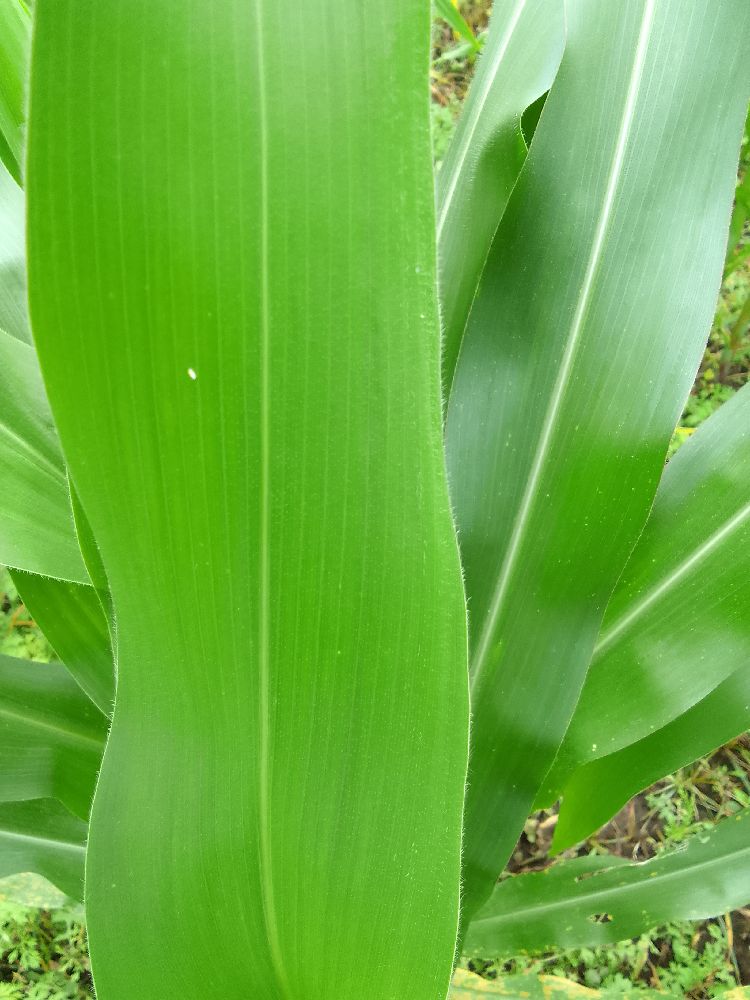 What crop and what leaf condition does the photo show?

maize, healthy
